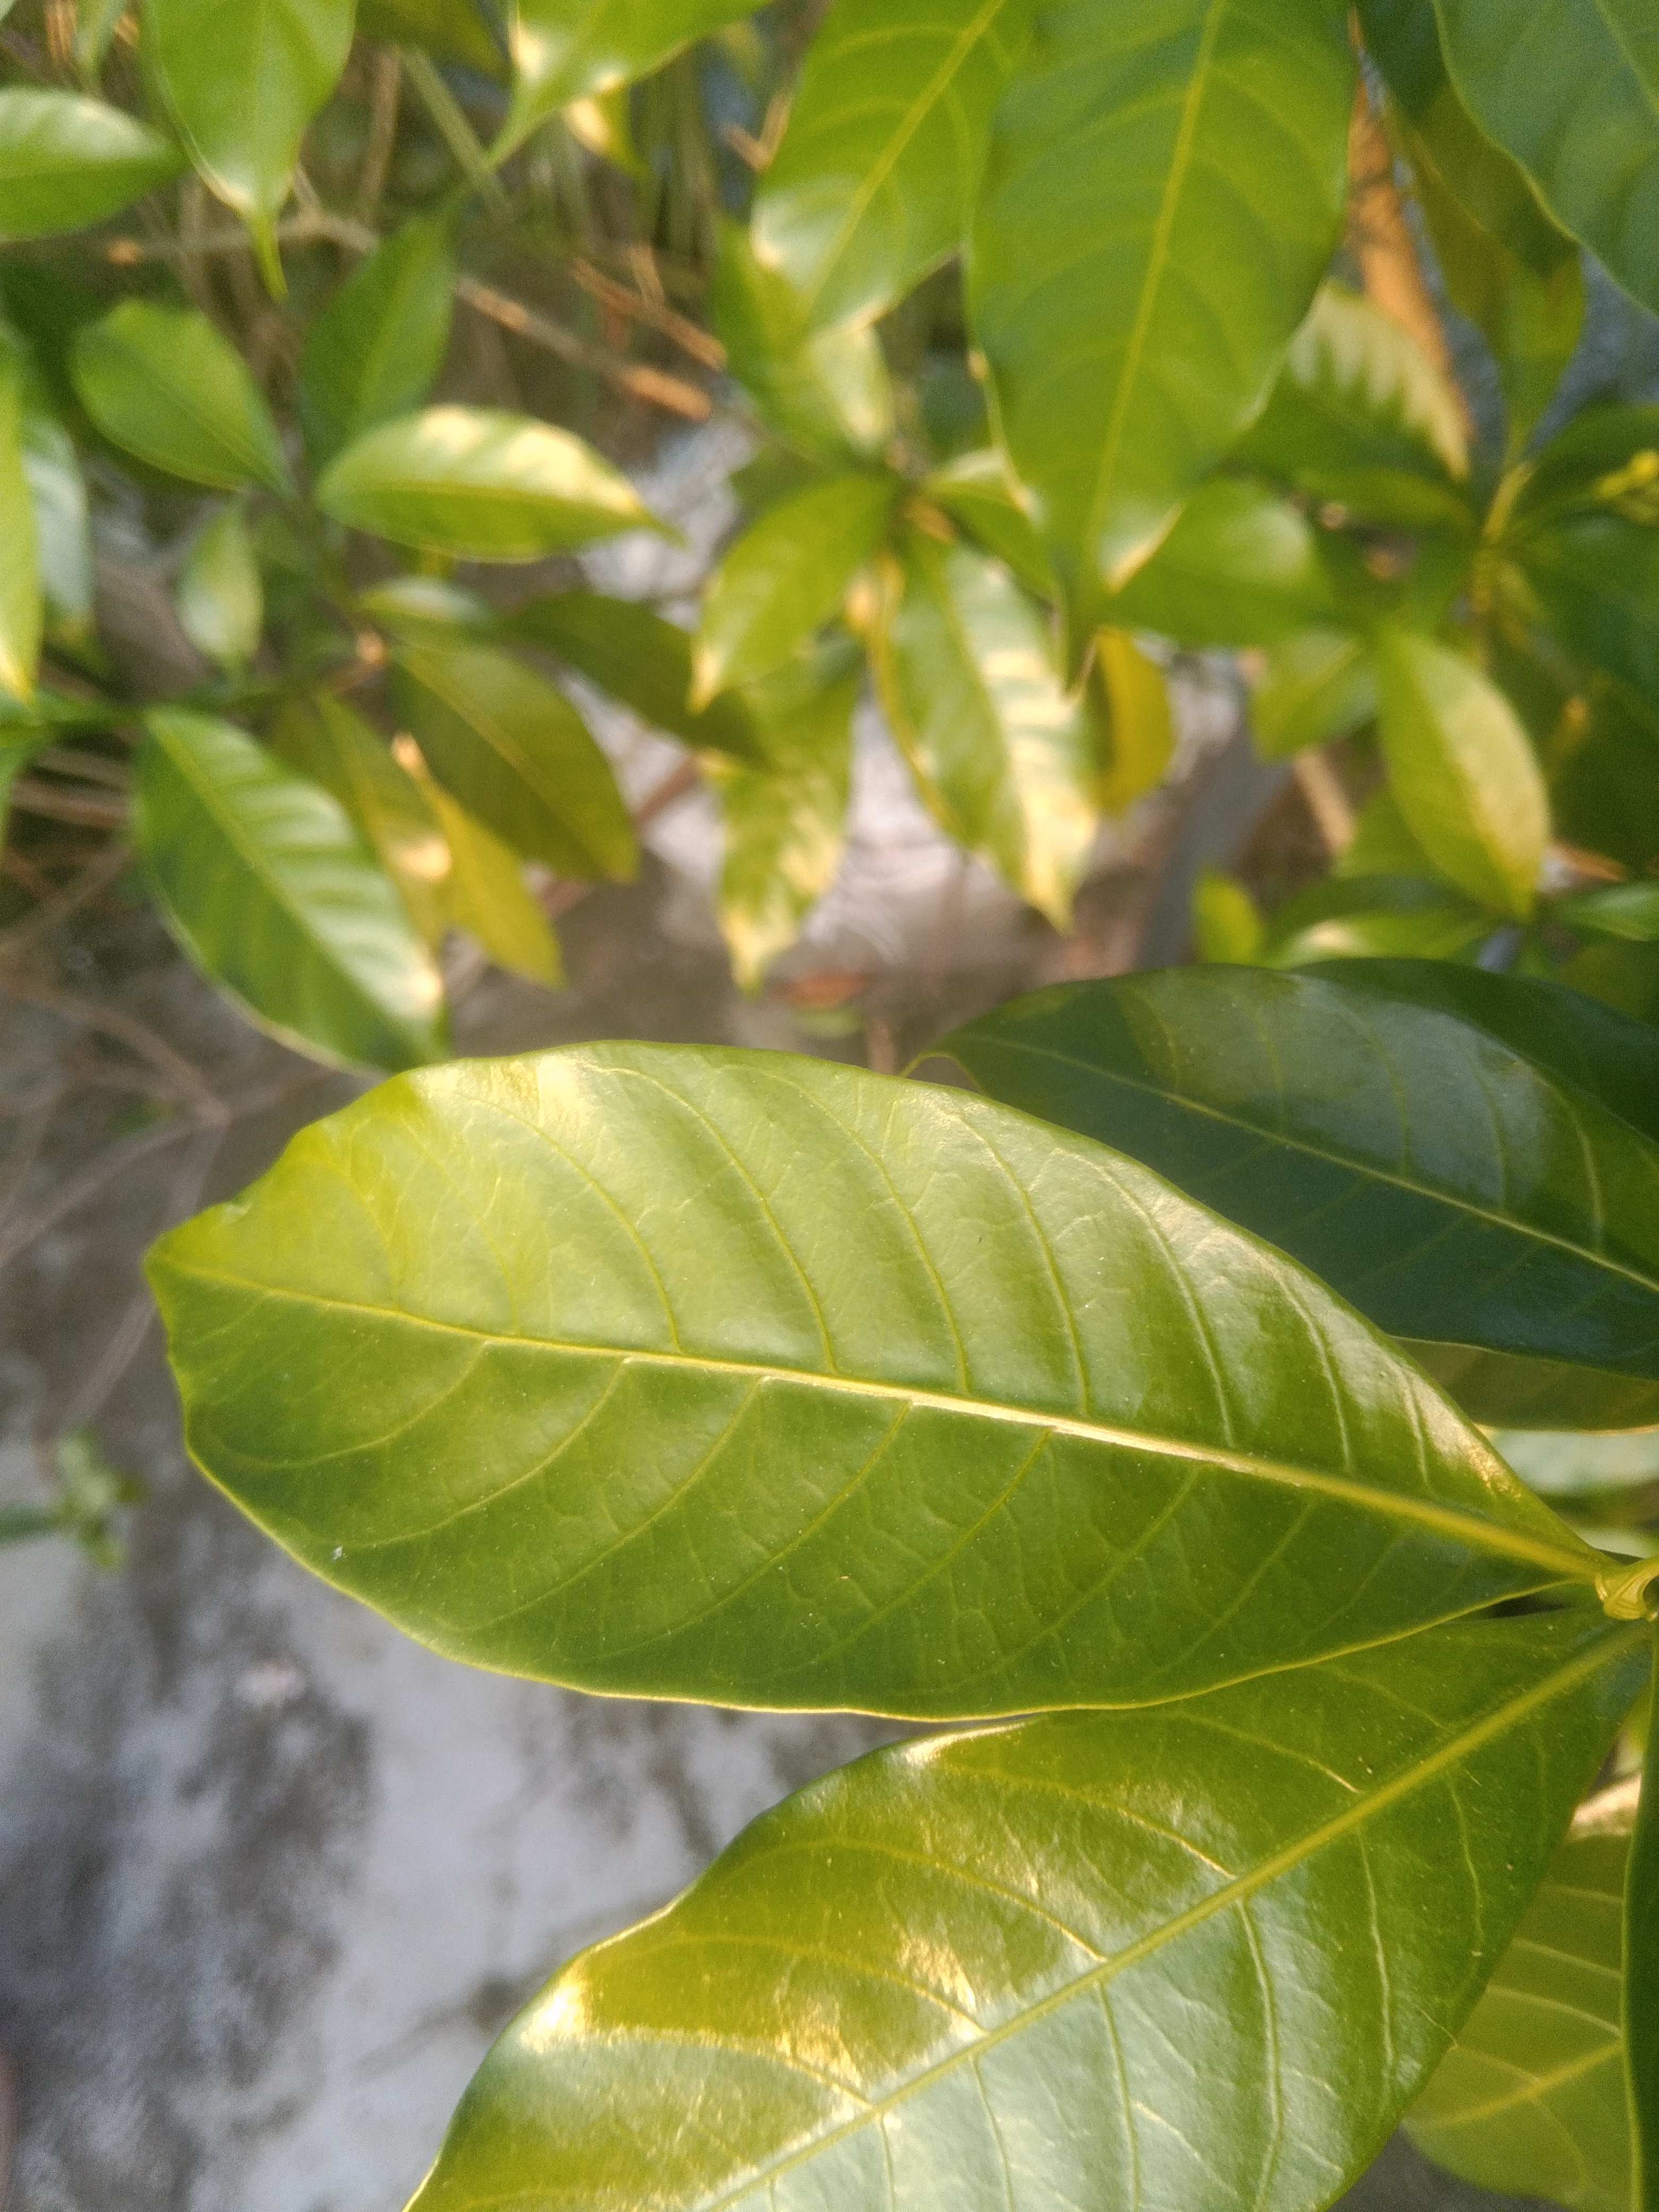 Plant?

togor
